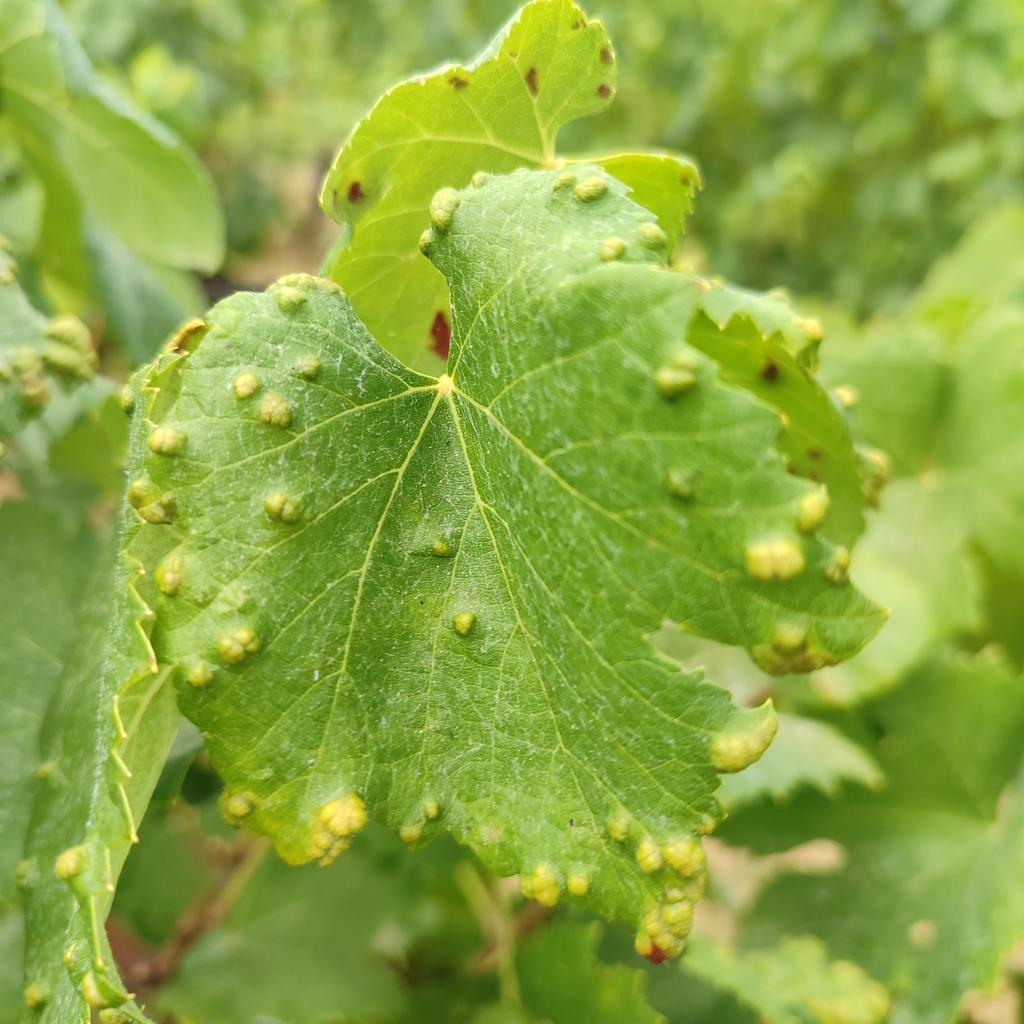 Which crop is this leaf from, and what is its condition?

grapevine, erineum mite
